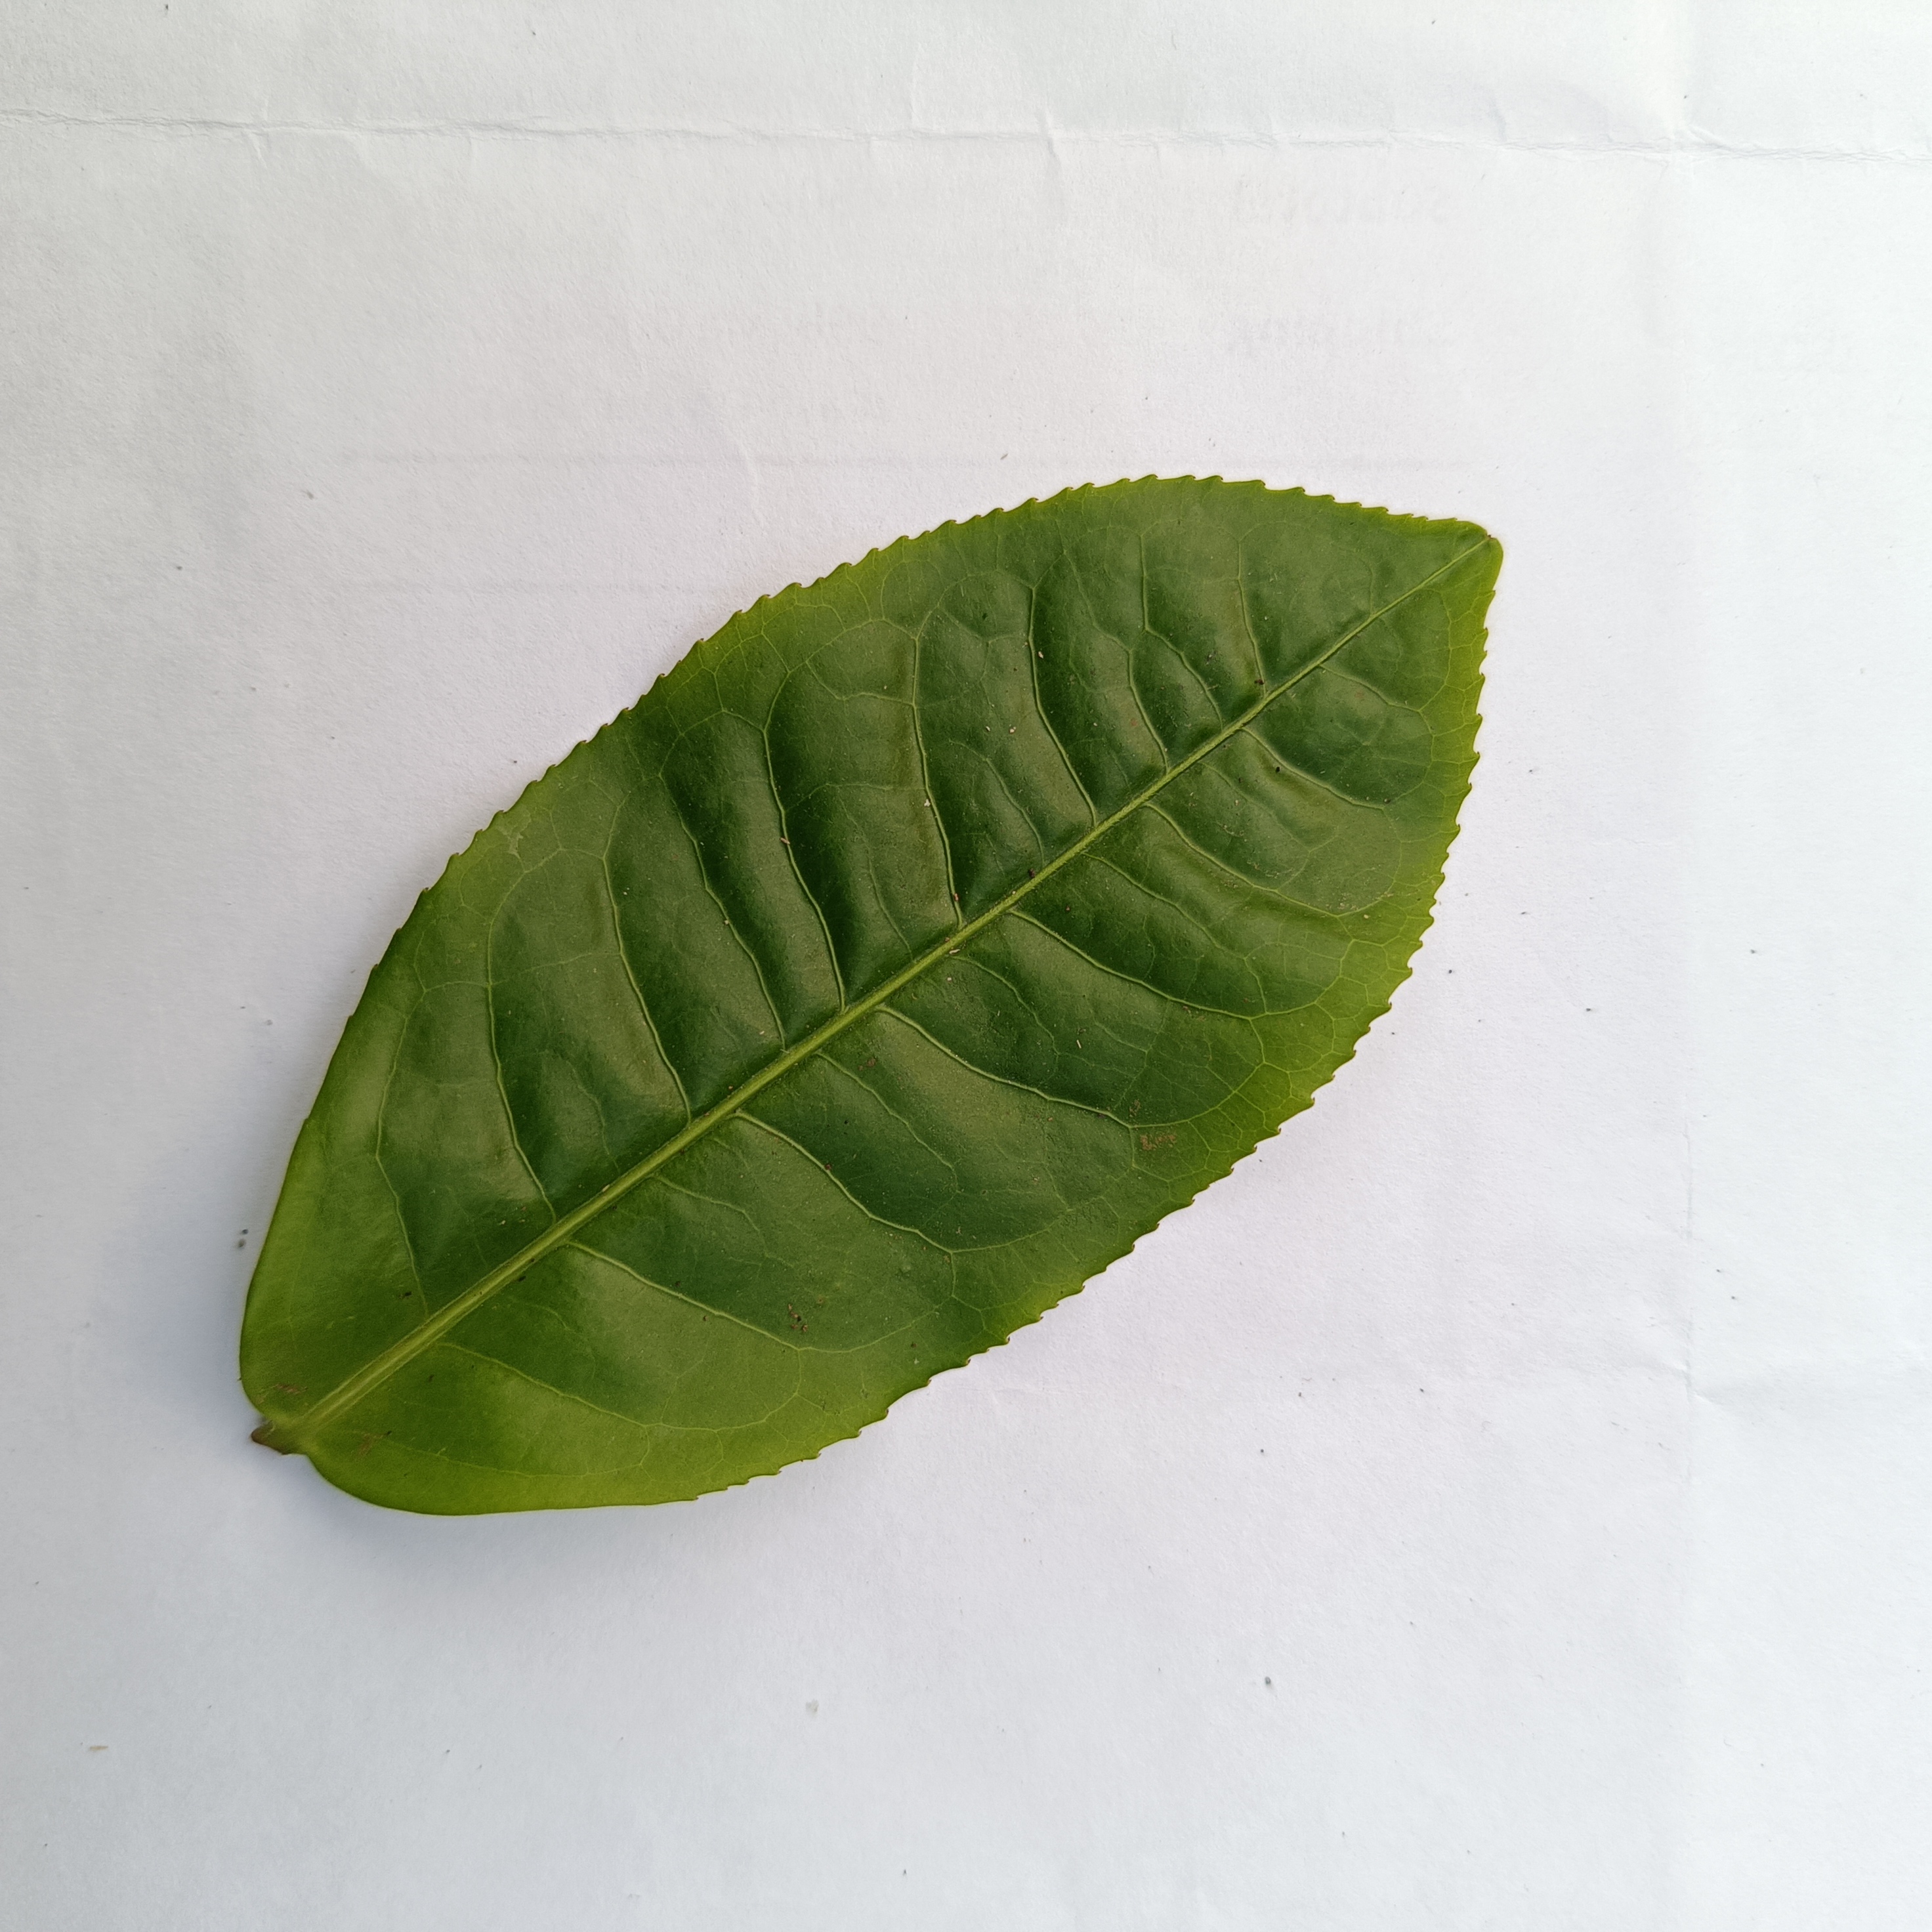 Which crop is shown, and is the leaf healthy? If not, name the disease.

tea, healthy
